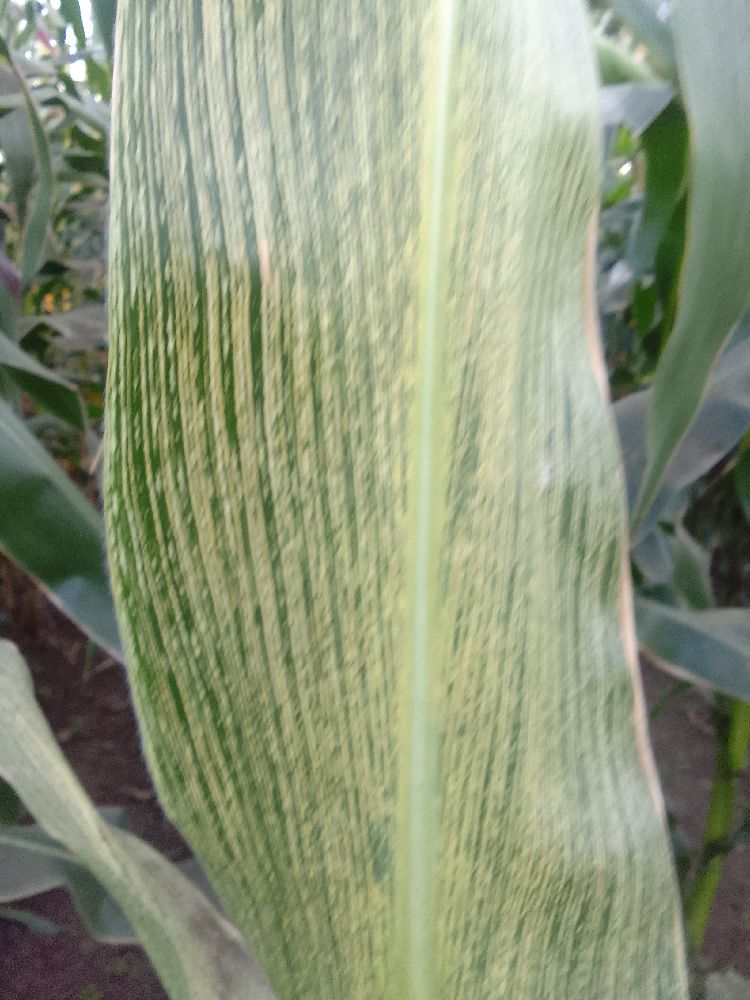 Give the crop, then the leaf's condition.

maize, maize streak virus
